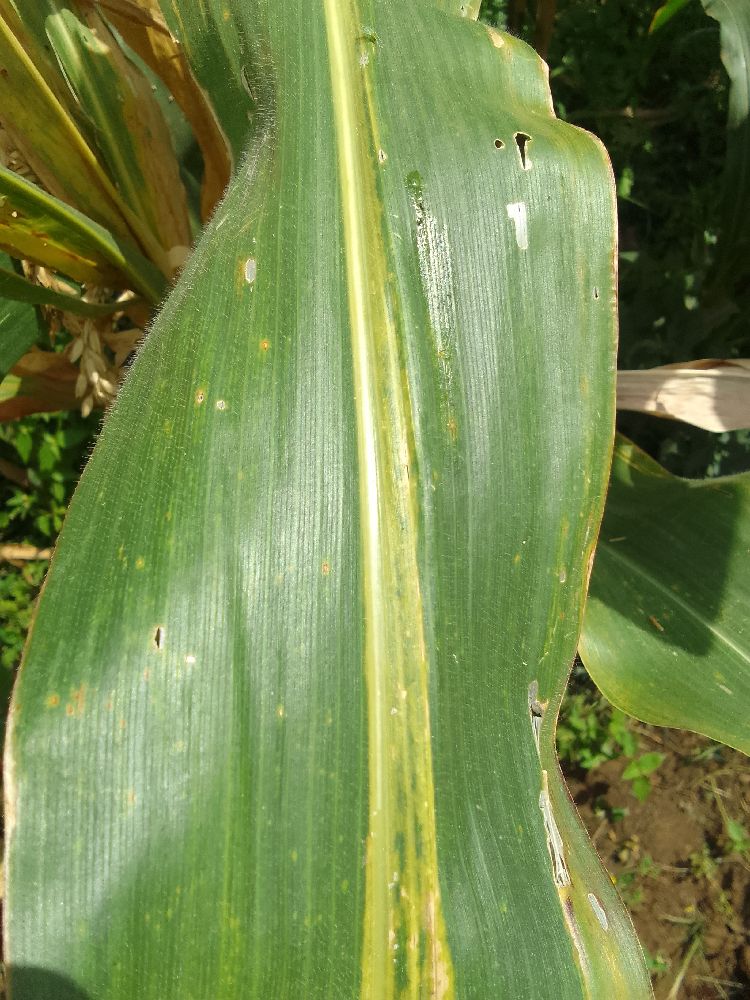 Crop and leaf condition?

maize, maize lethal necrosis
